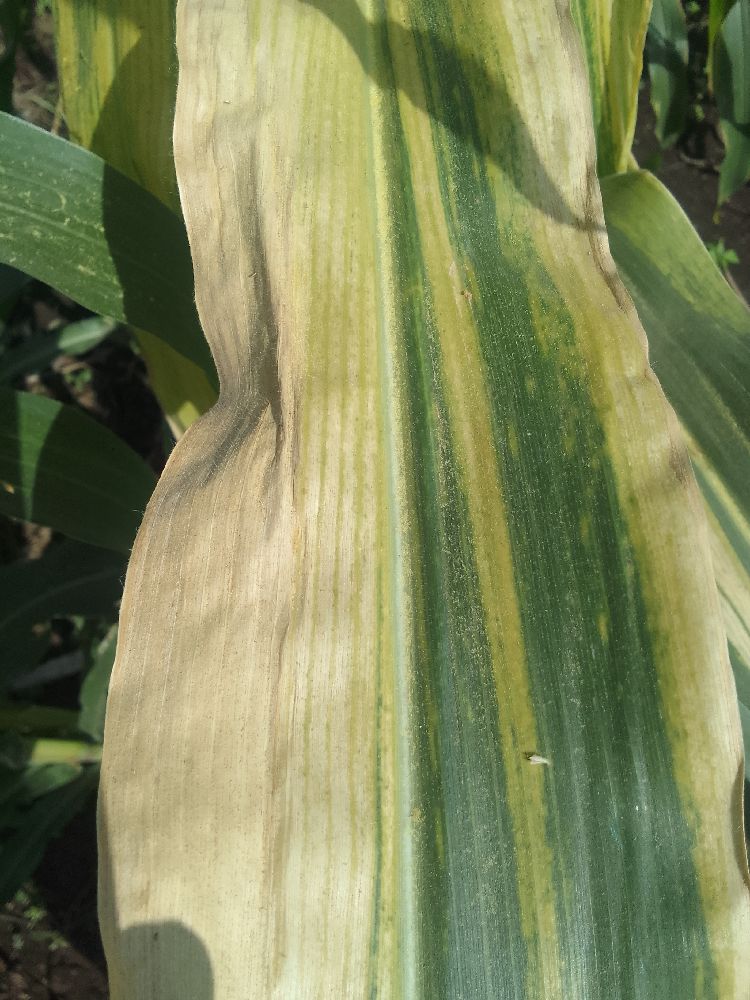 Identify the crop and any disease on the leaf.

maize, maize lethal necrosis
